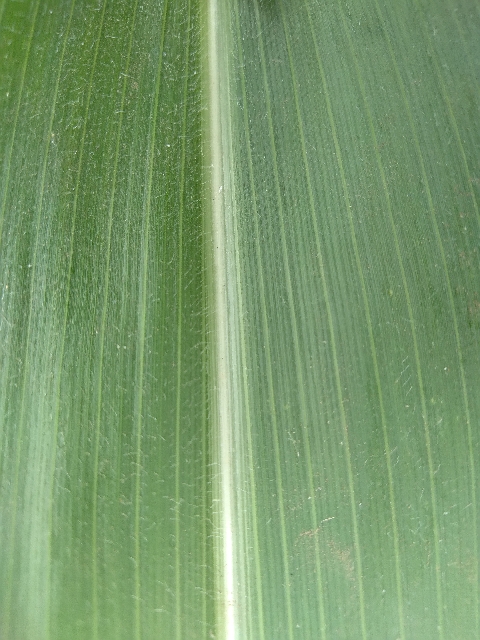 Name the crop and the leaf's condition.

maize, healthy
